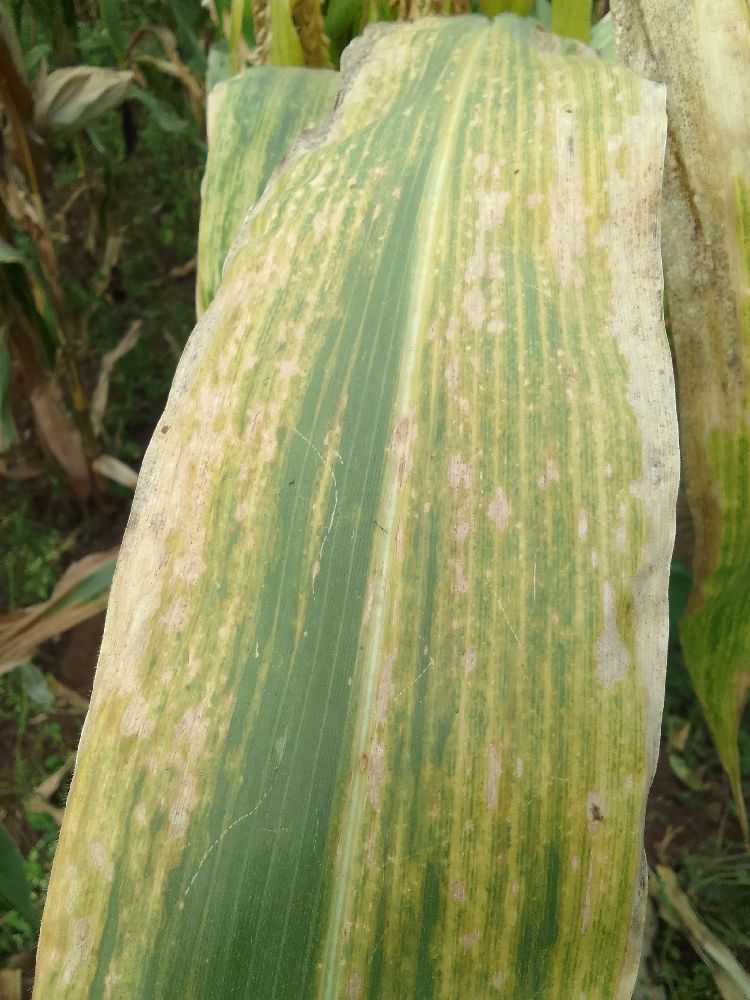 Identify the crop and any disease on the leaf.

maize, maize lethal necrosis
